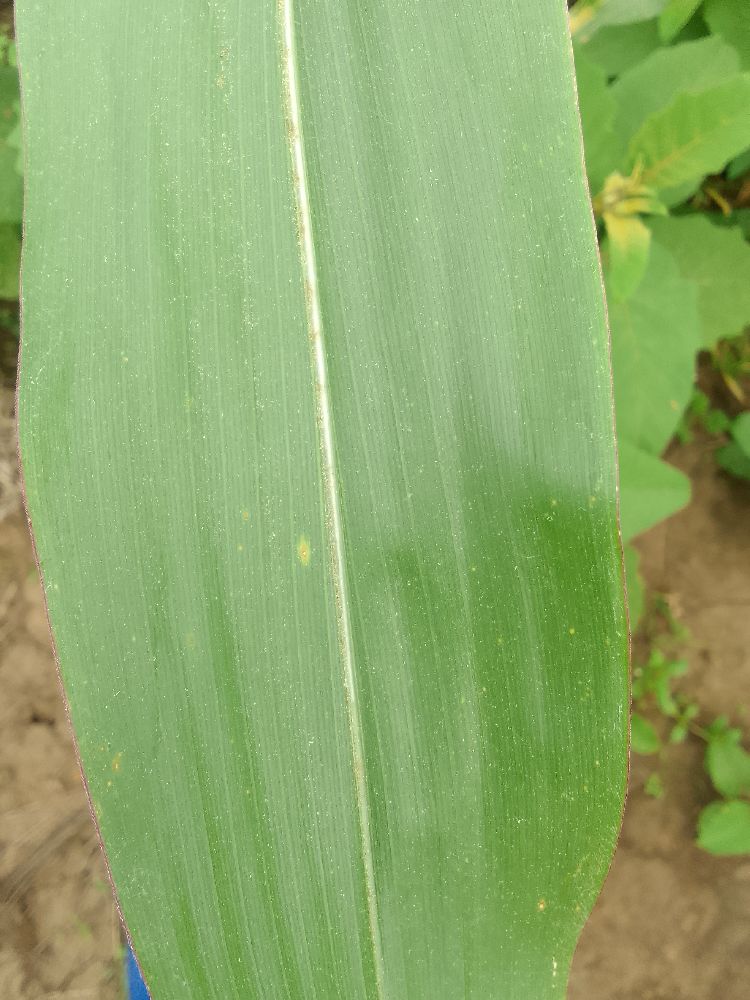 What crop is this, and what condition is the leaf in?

maize, healthy
